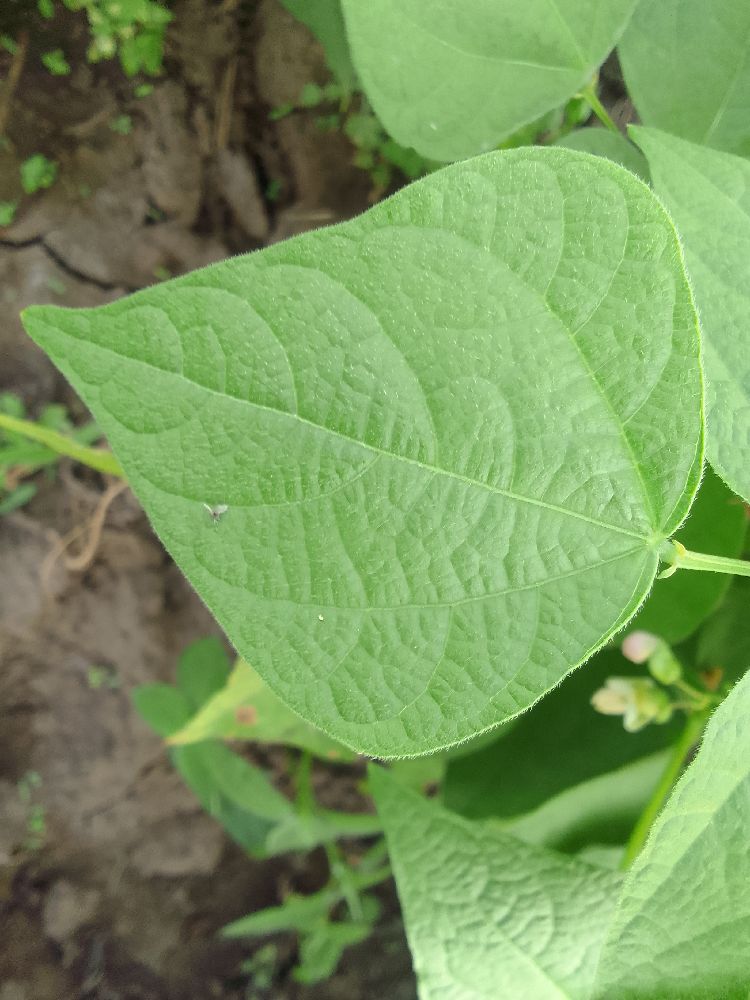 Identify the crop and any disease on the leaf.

common bean, healthy
